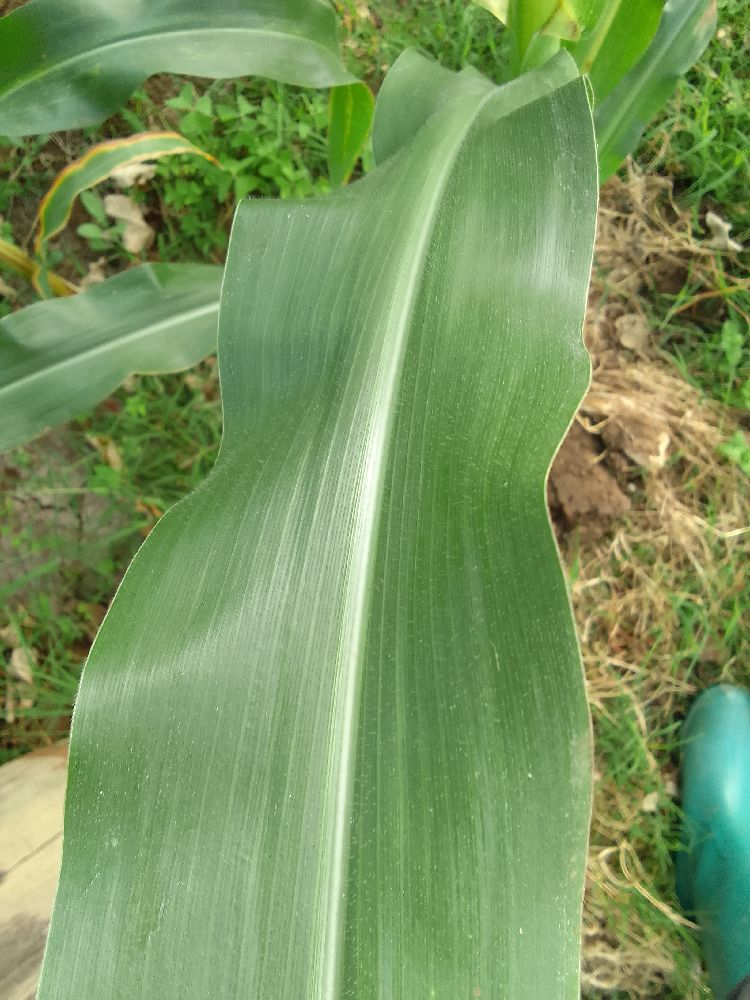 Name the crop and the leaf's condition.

maize, healthy
